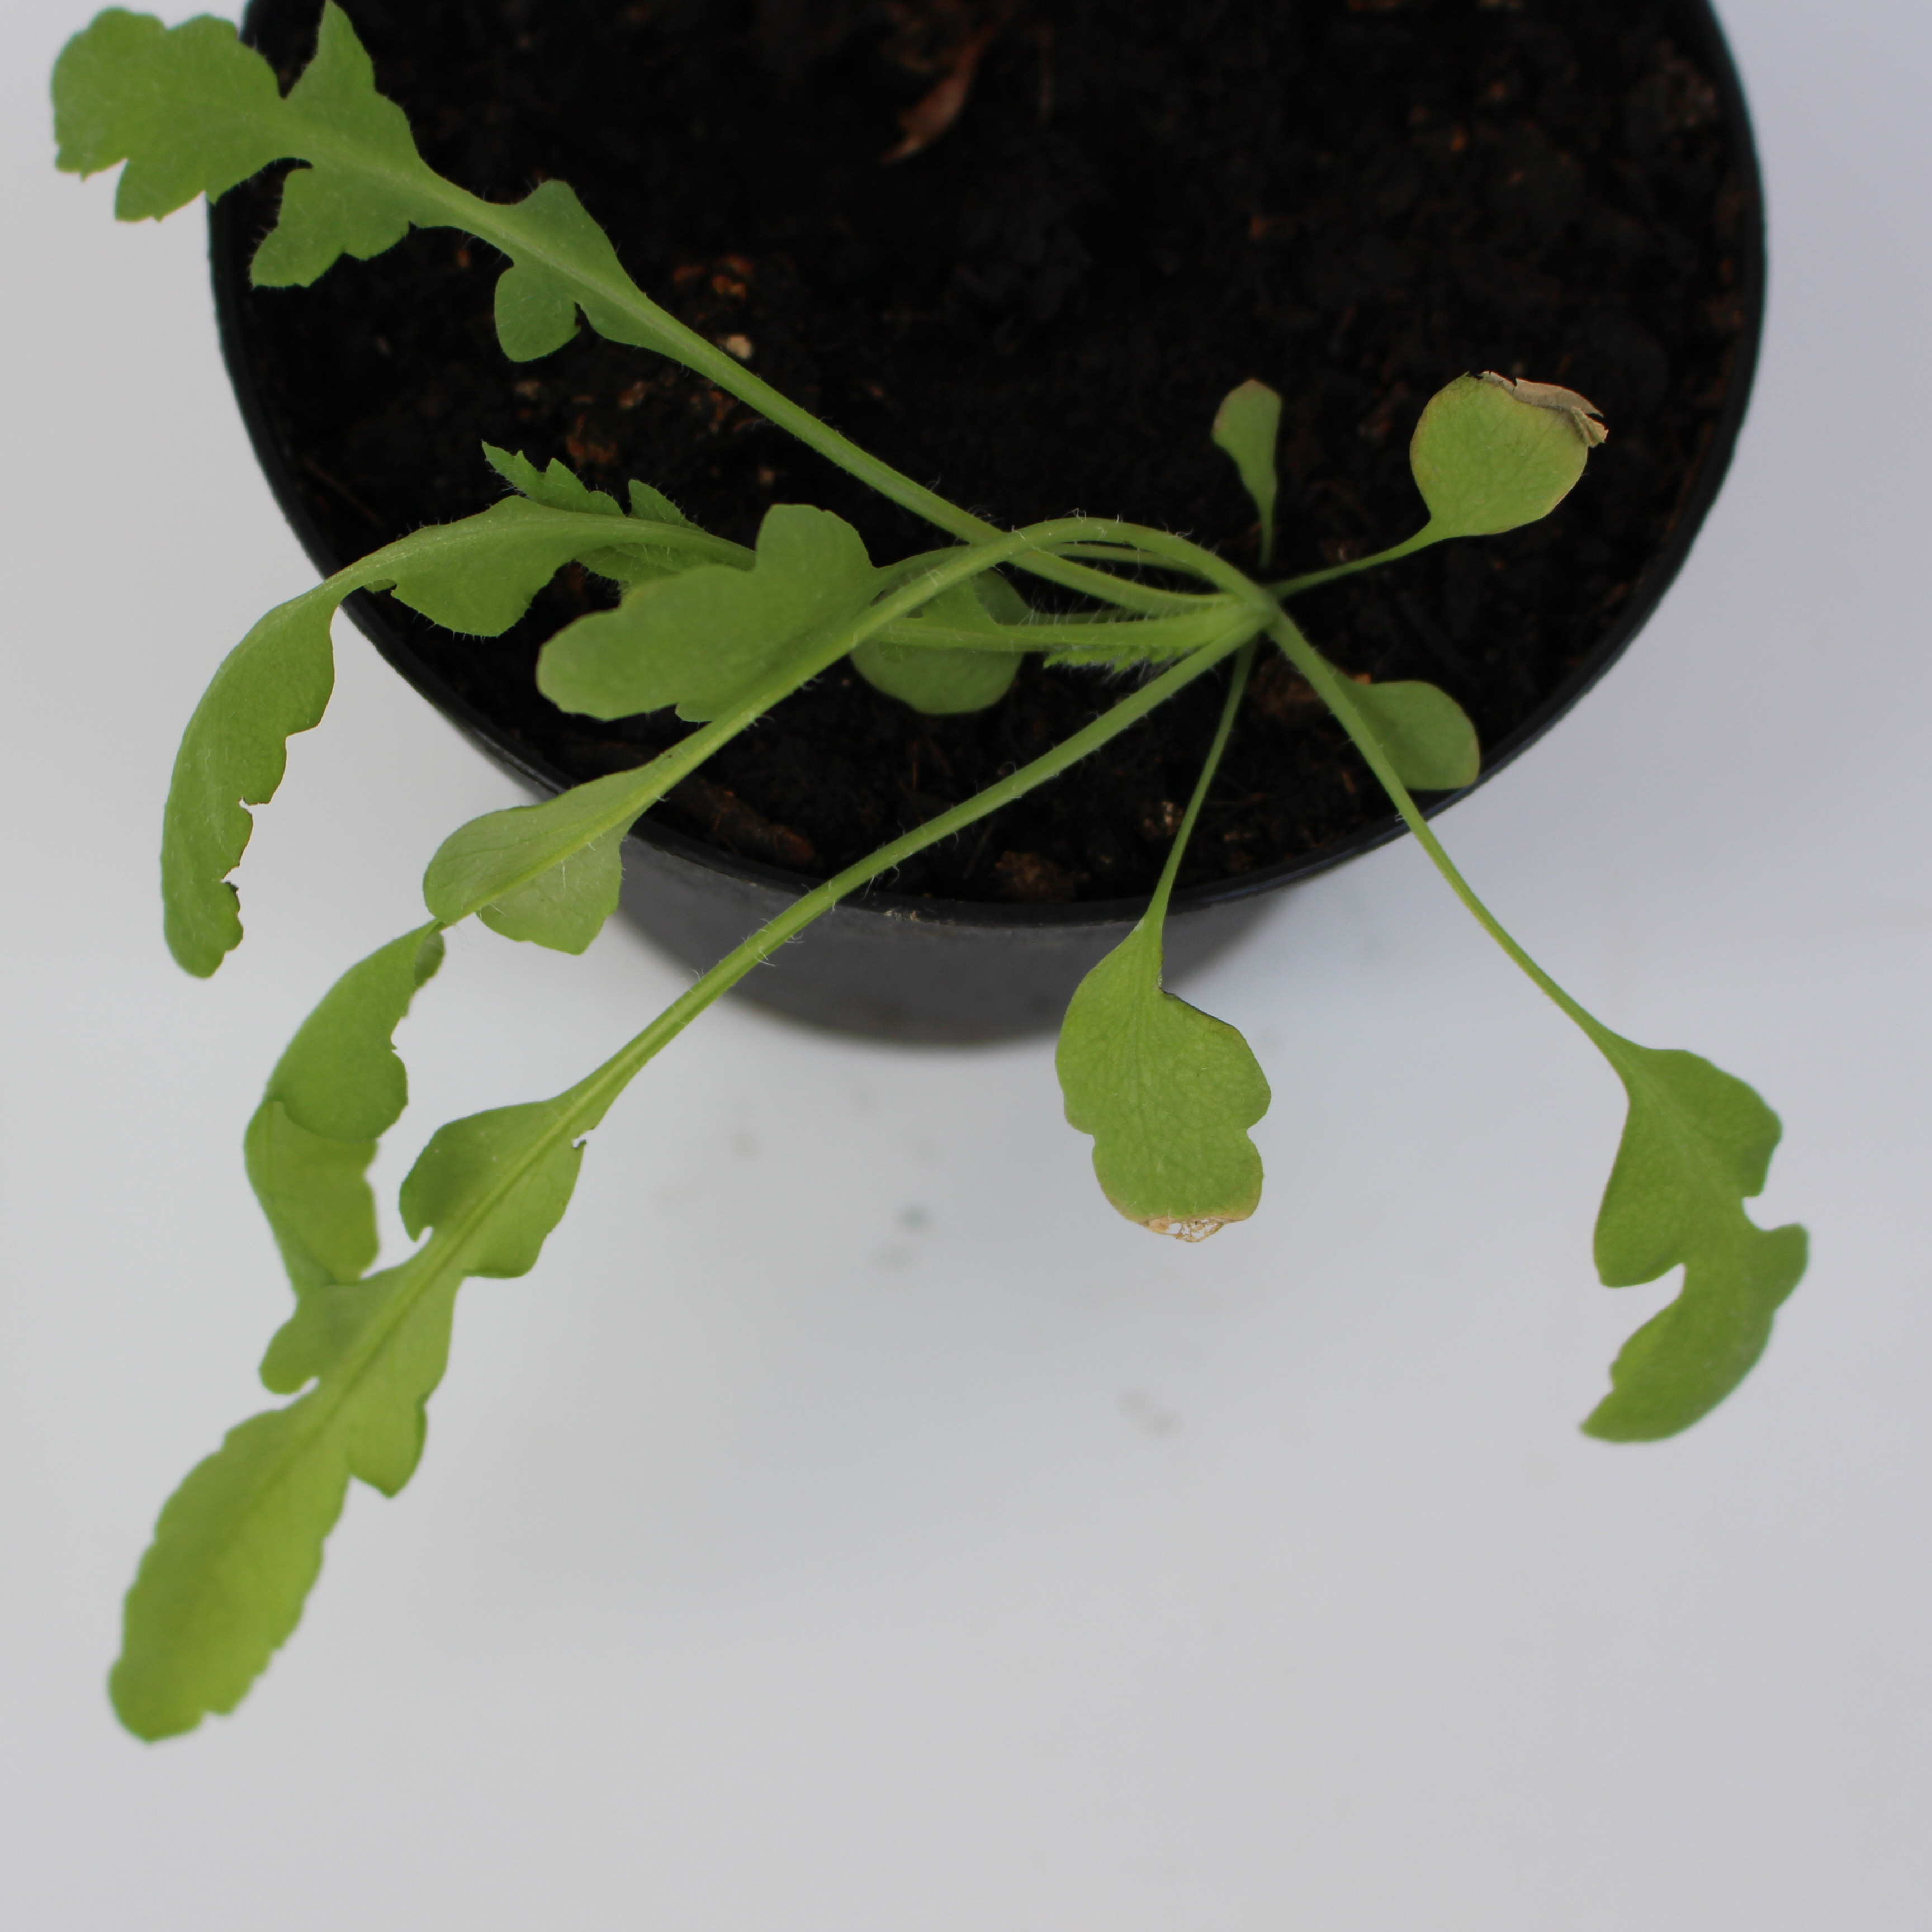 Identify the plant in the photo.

Papaver rhoeas
